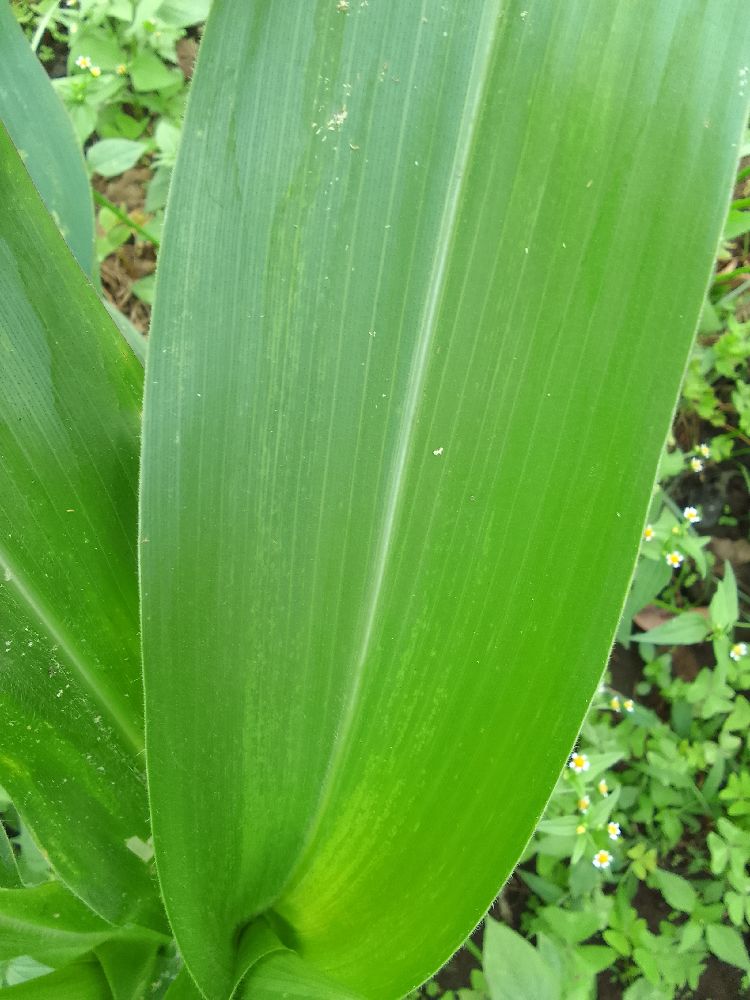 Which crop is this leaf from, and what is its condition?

maize, healthy
